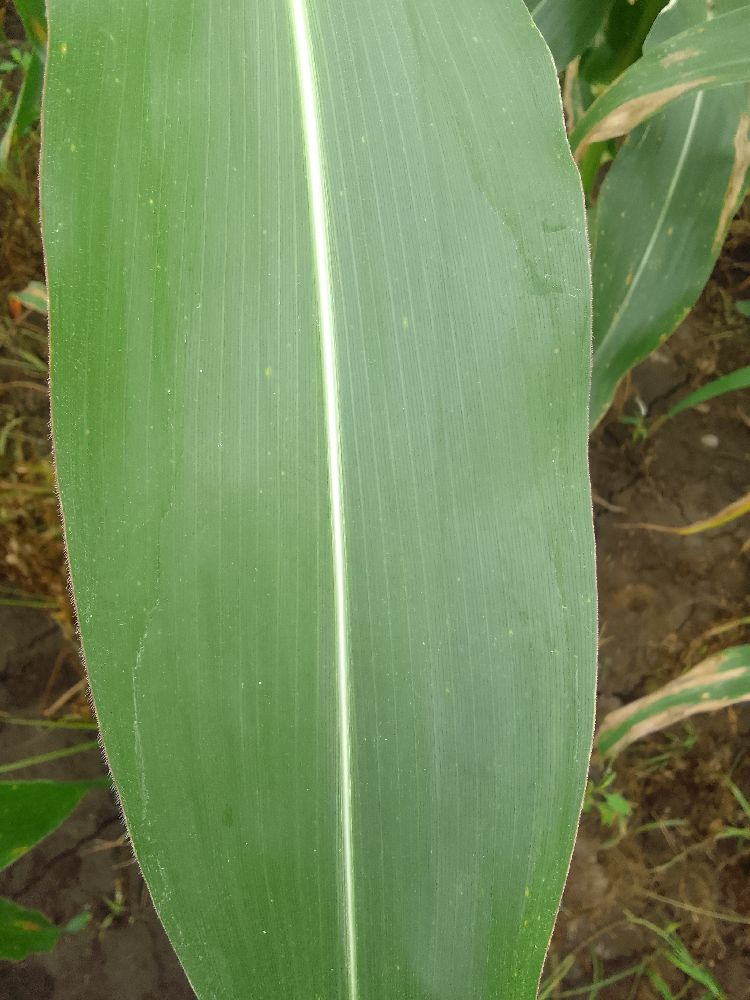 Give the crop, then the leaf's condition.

maize, healthy
